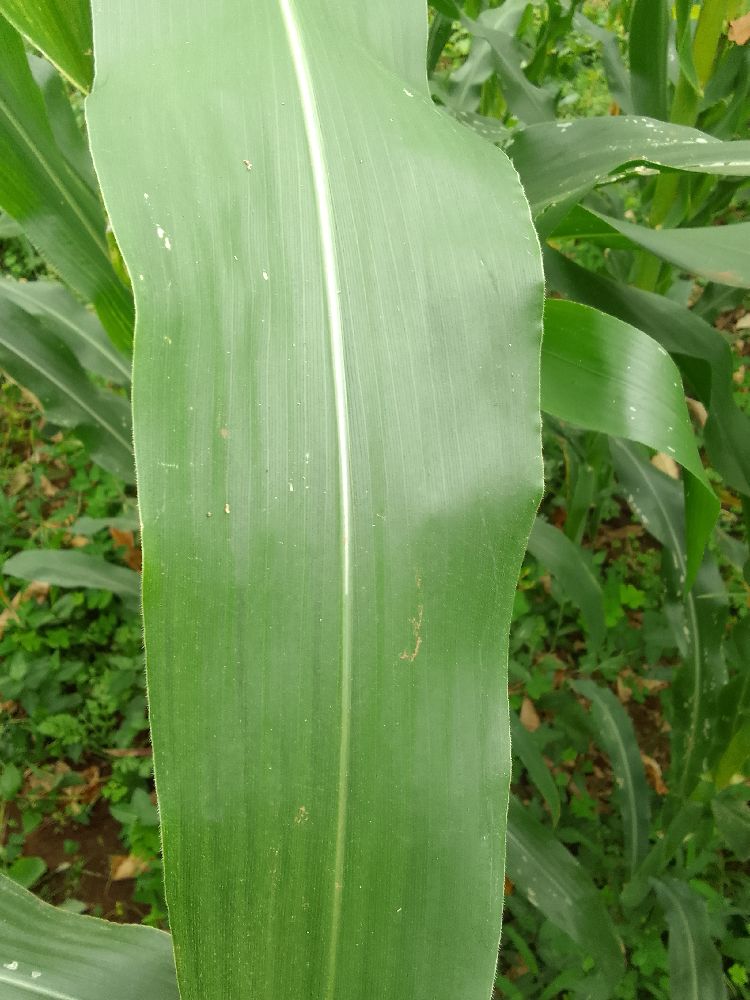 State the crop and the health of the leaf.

maize, healthy
